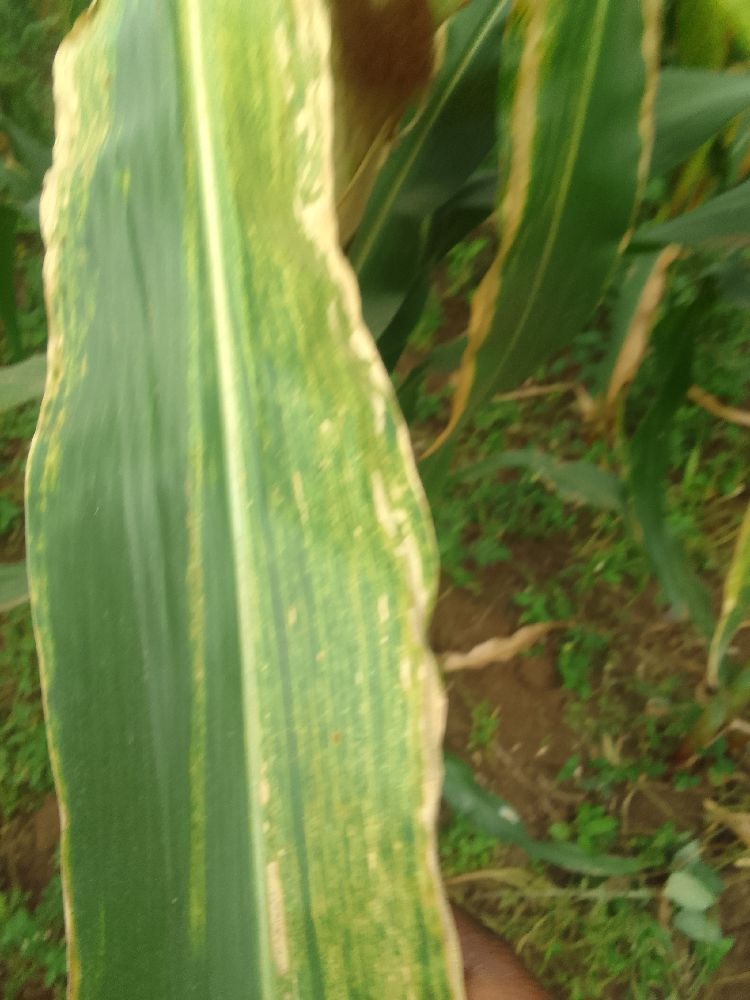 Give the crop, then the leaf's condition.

maize, maize lethal necrosis
